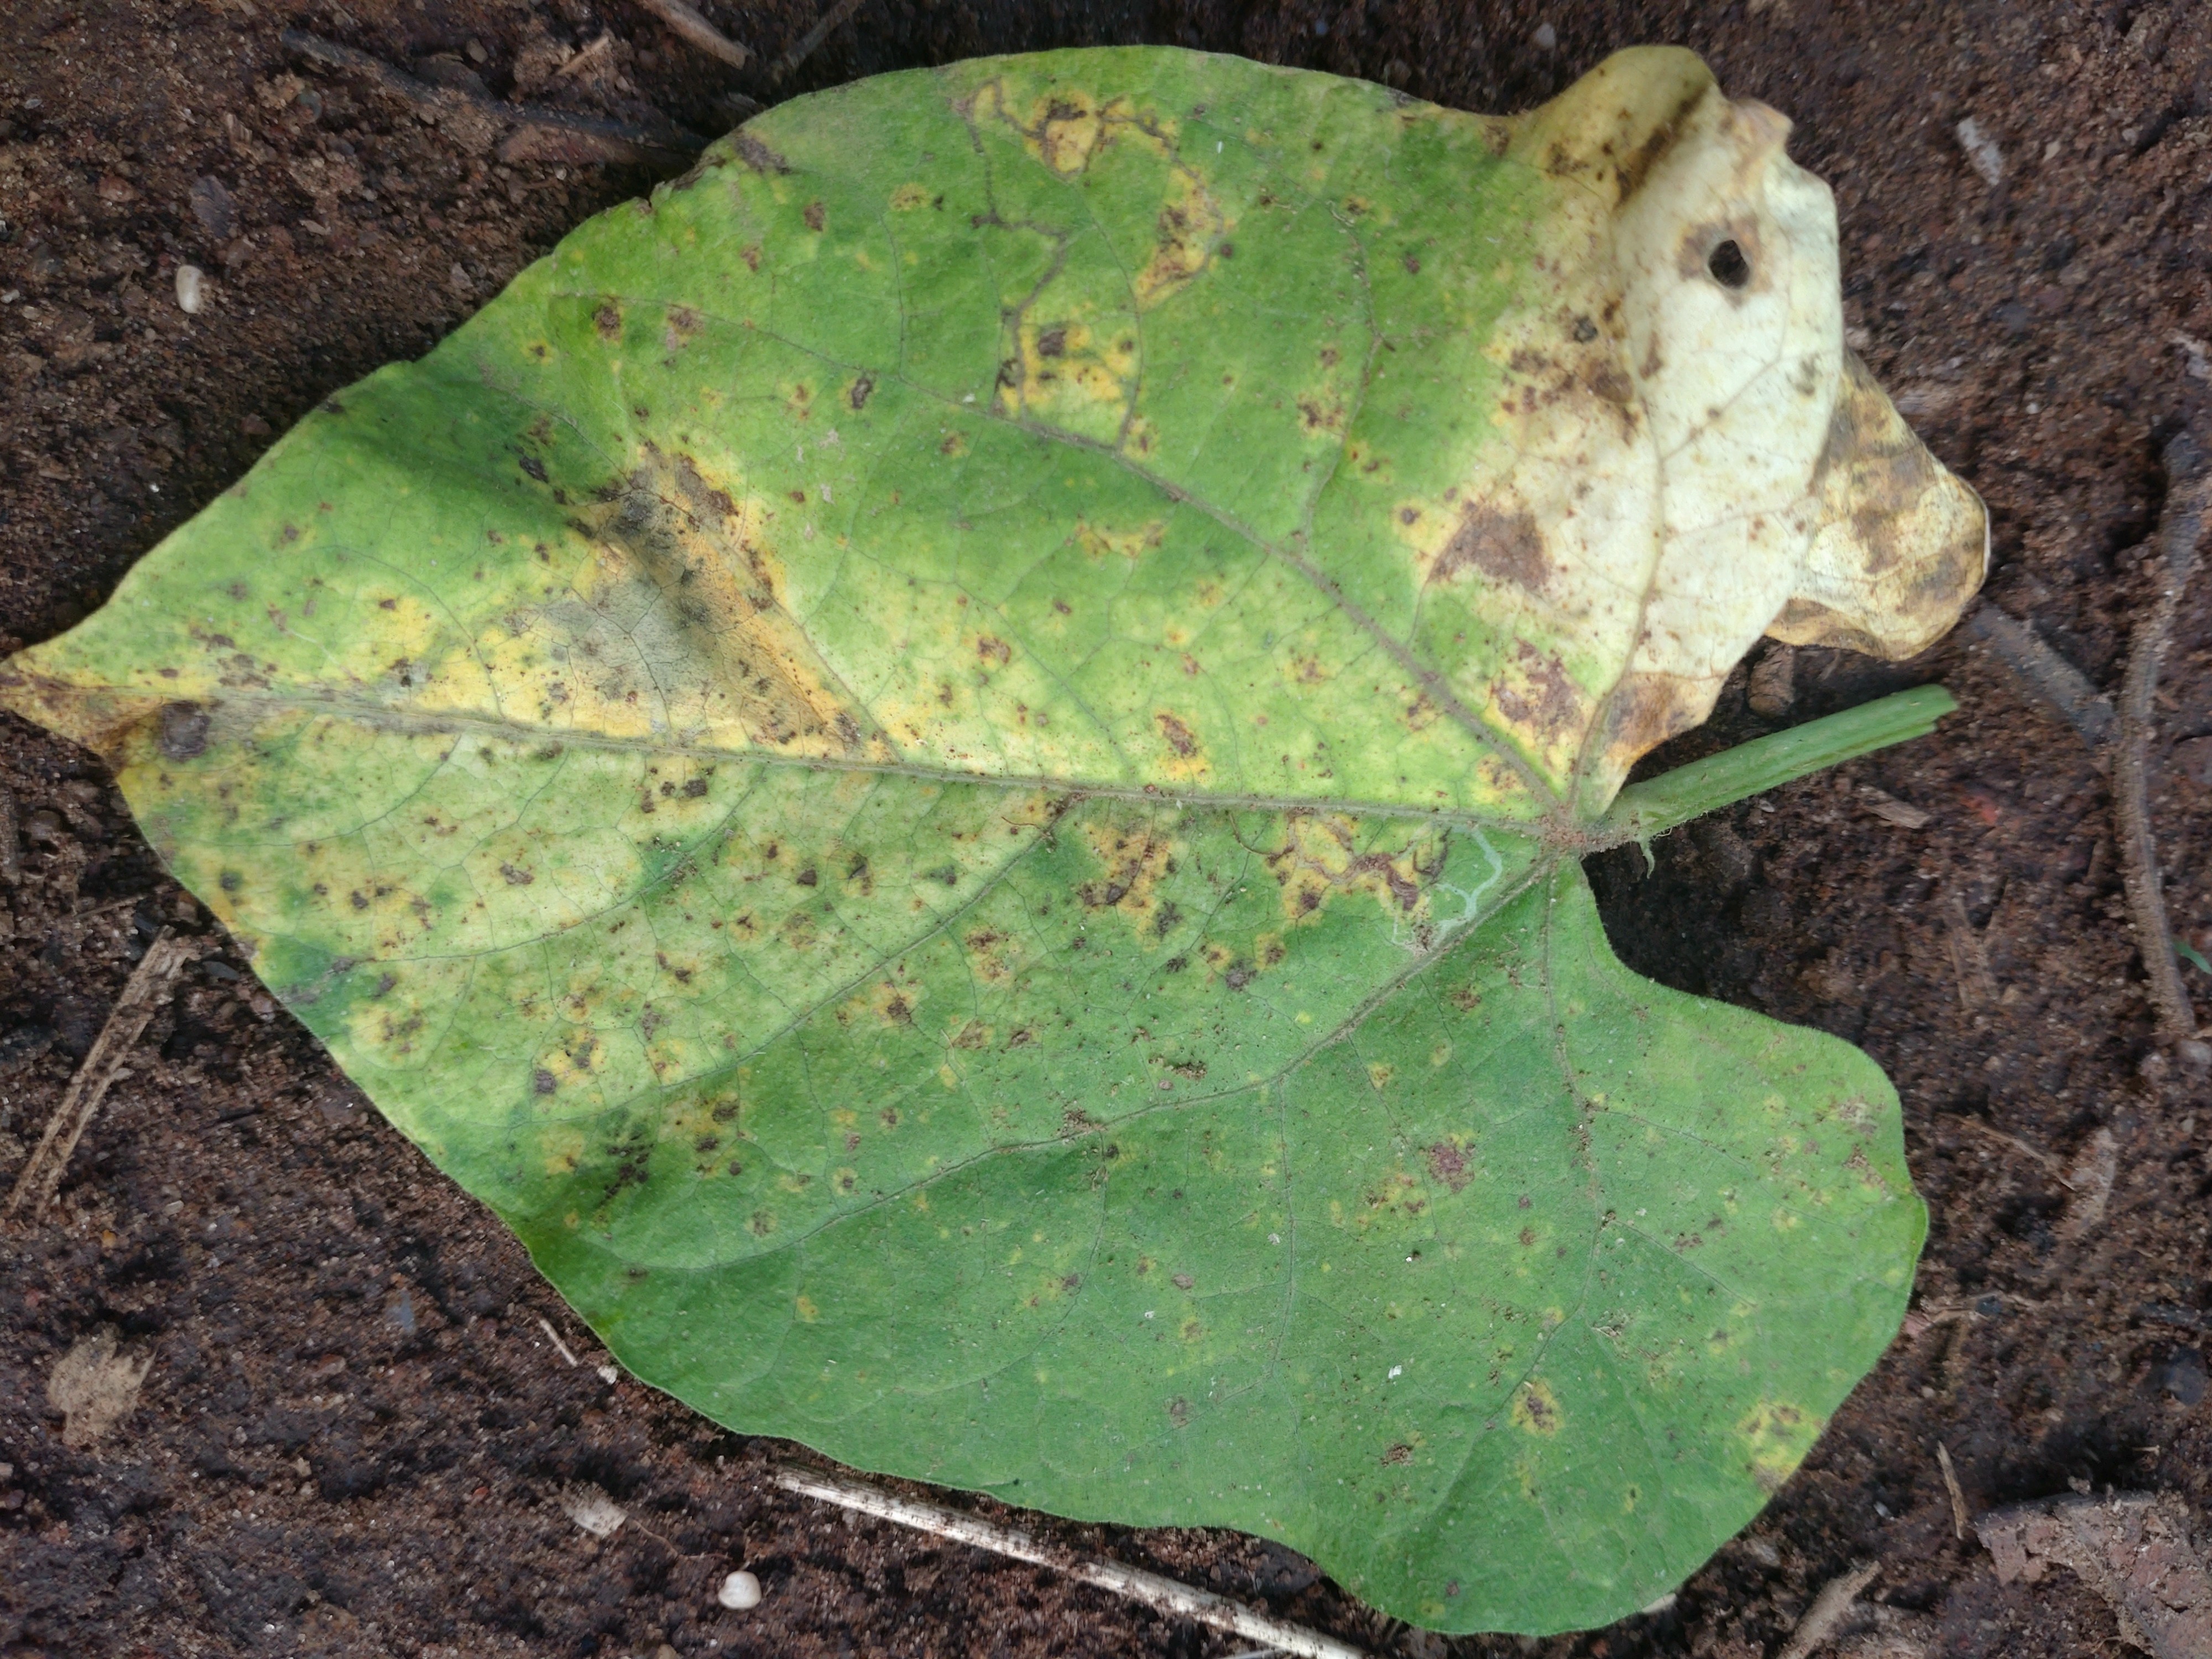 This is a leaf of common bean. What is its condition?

rust
